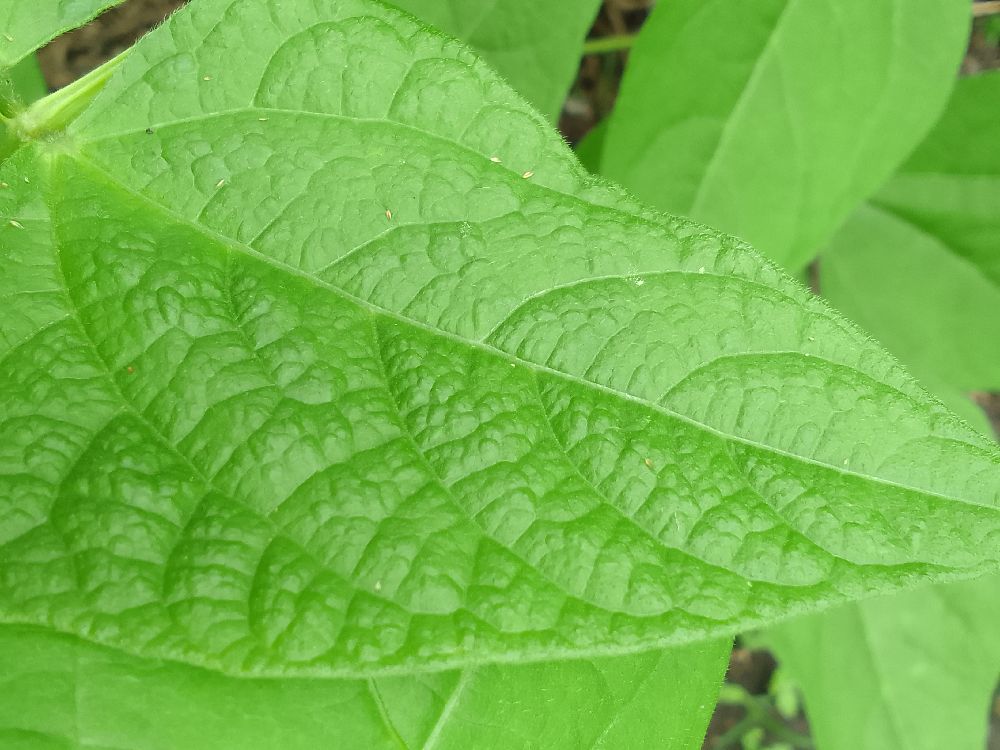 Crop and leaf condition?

common bean, healthy
